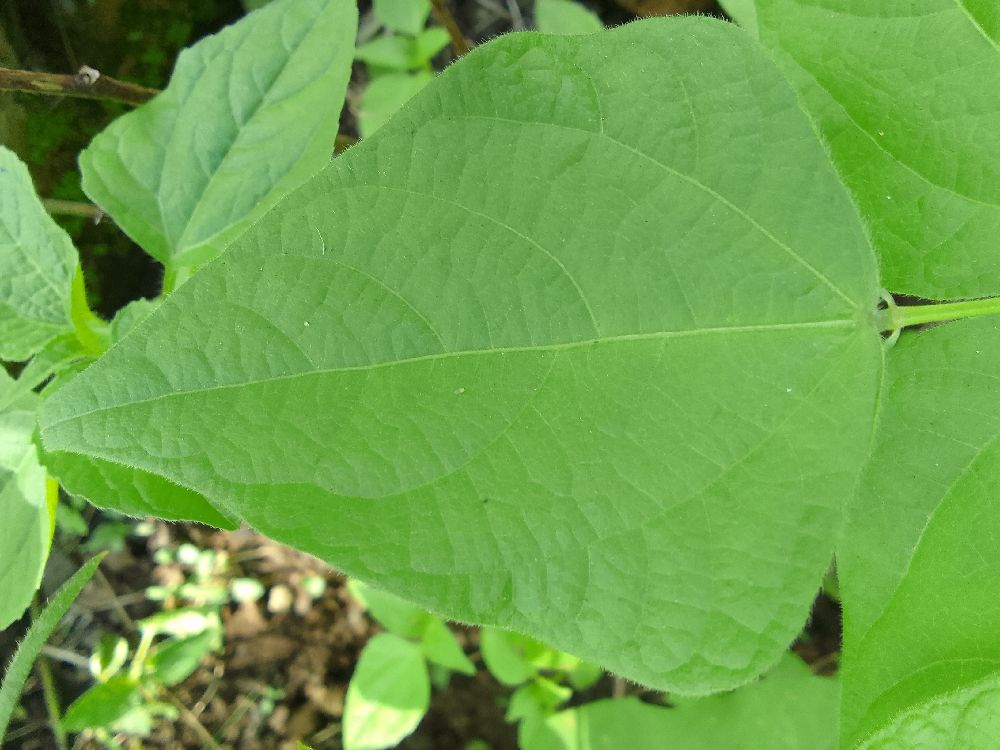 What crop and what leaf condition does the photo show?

common bean, healthy
